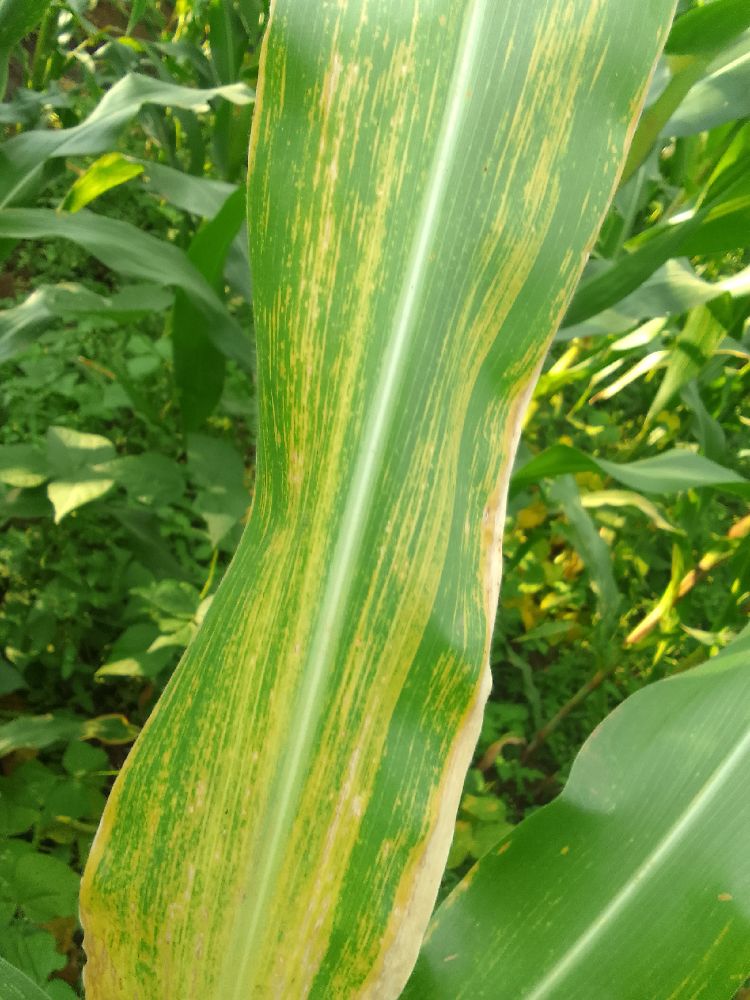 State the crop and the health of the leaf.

maize, maize lethal necrosis
